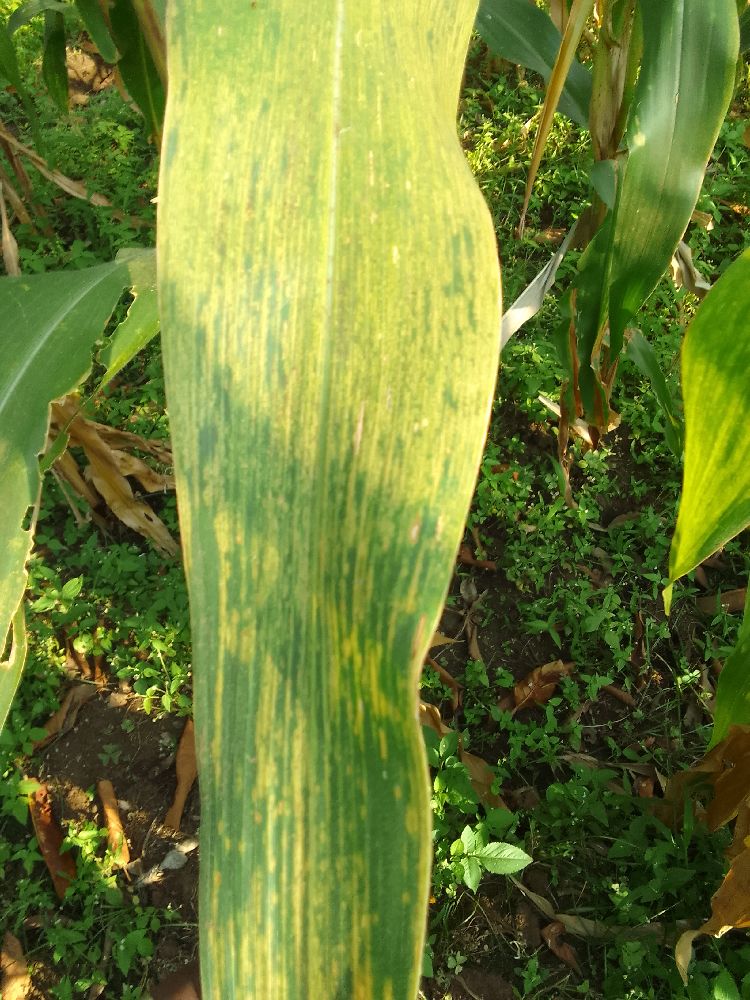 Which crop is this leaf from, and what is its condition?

maize, maize lethal necrosis
